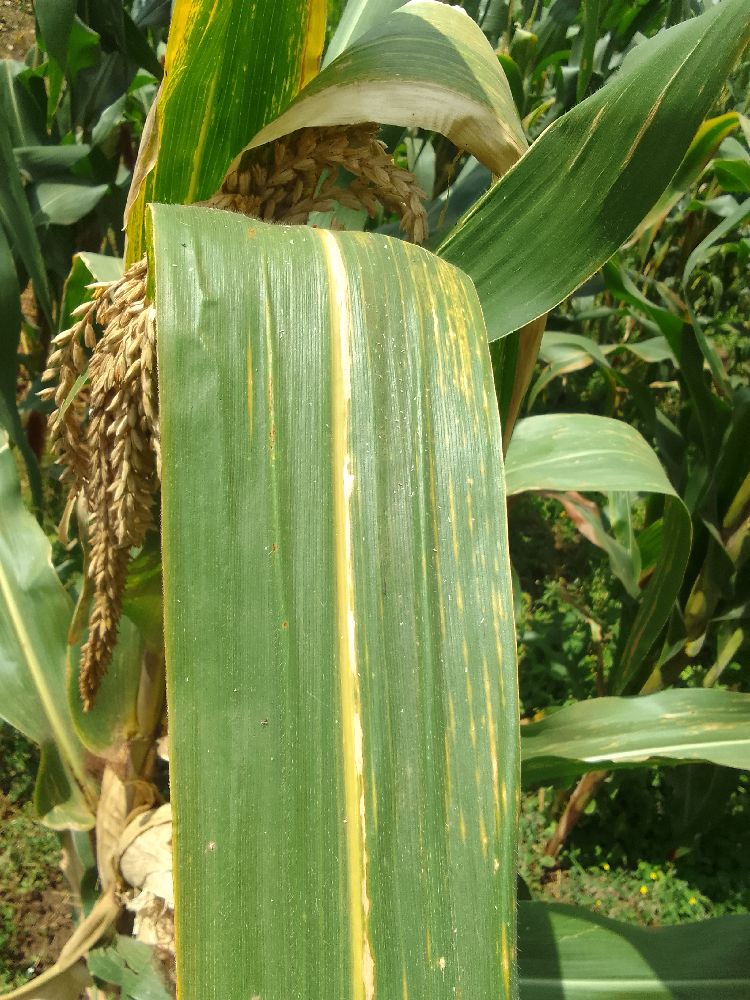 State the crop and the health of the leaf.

maize, maize lethal necrosis
